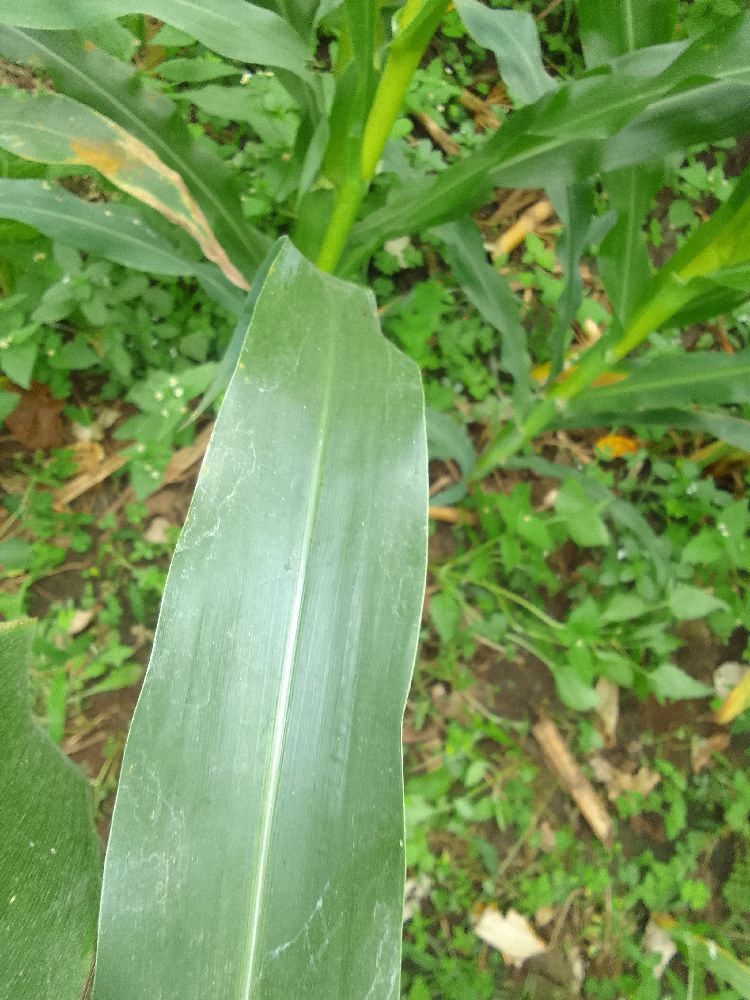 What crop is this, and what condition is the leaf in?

maize, healthy
